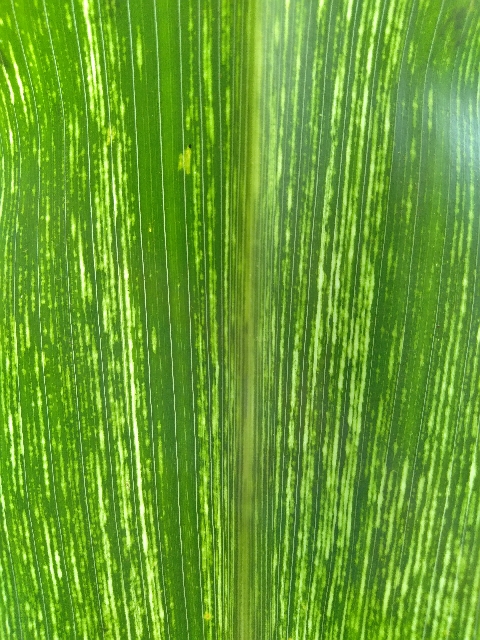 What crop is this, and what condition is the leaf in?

maize, maize streak virus
